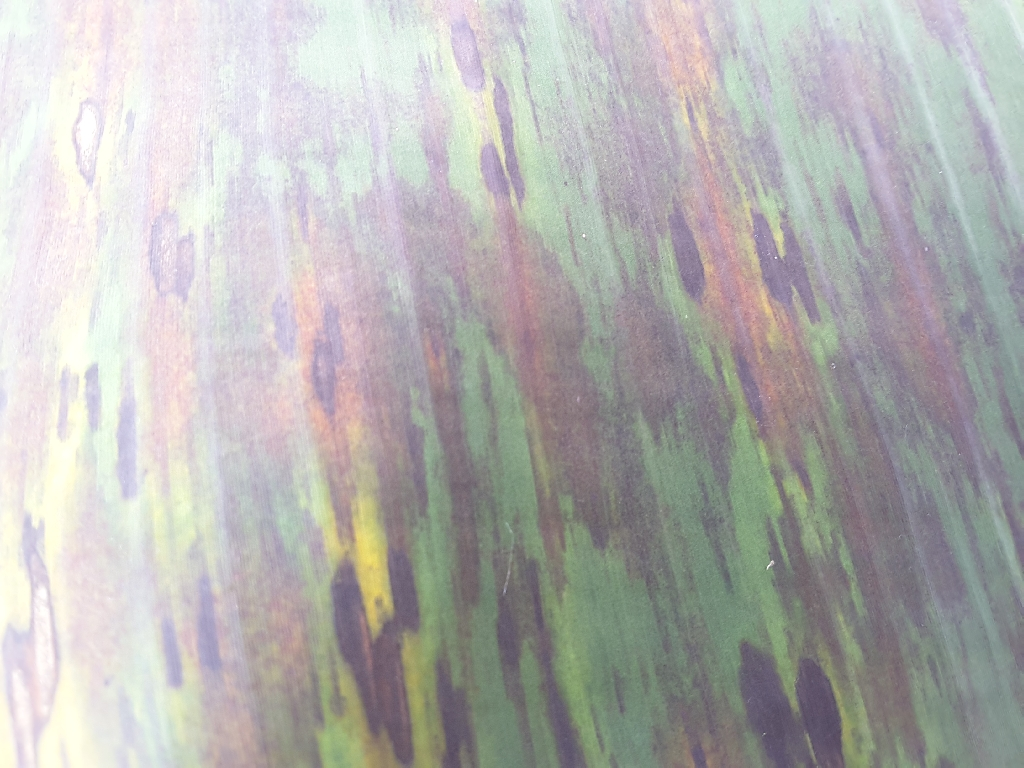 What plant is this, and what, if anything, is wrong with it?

banana, black sigatoka
